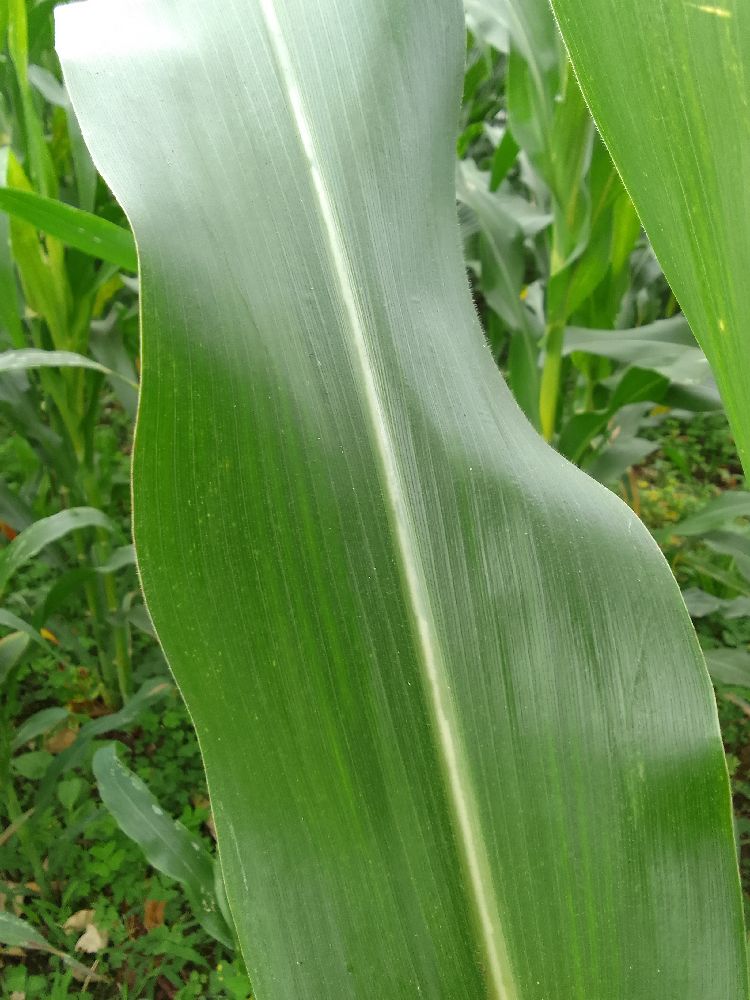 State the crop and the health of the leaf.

maize, healthy
